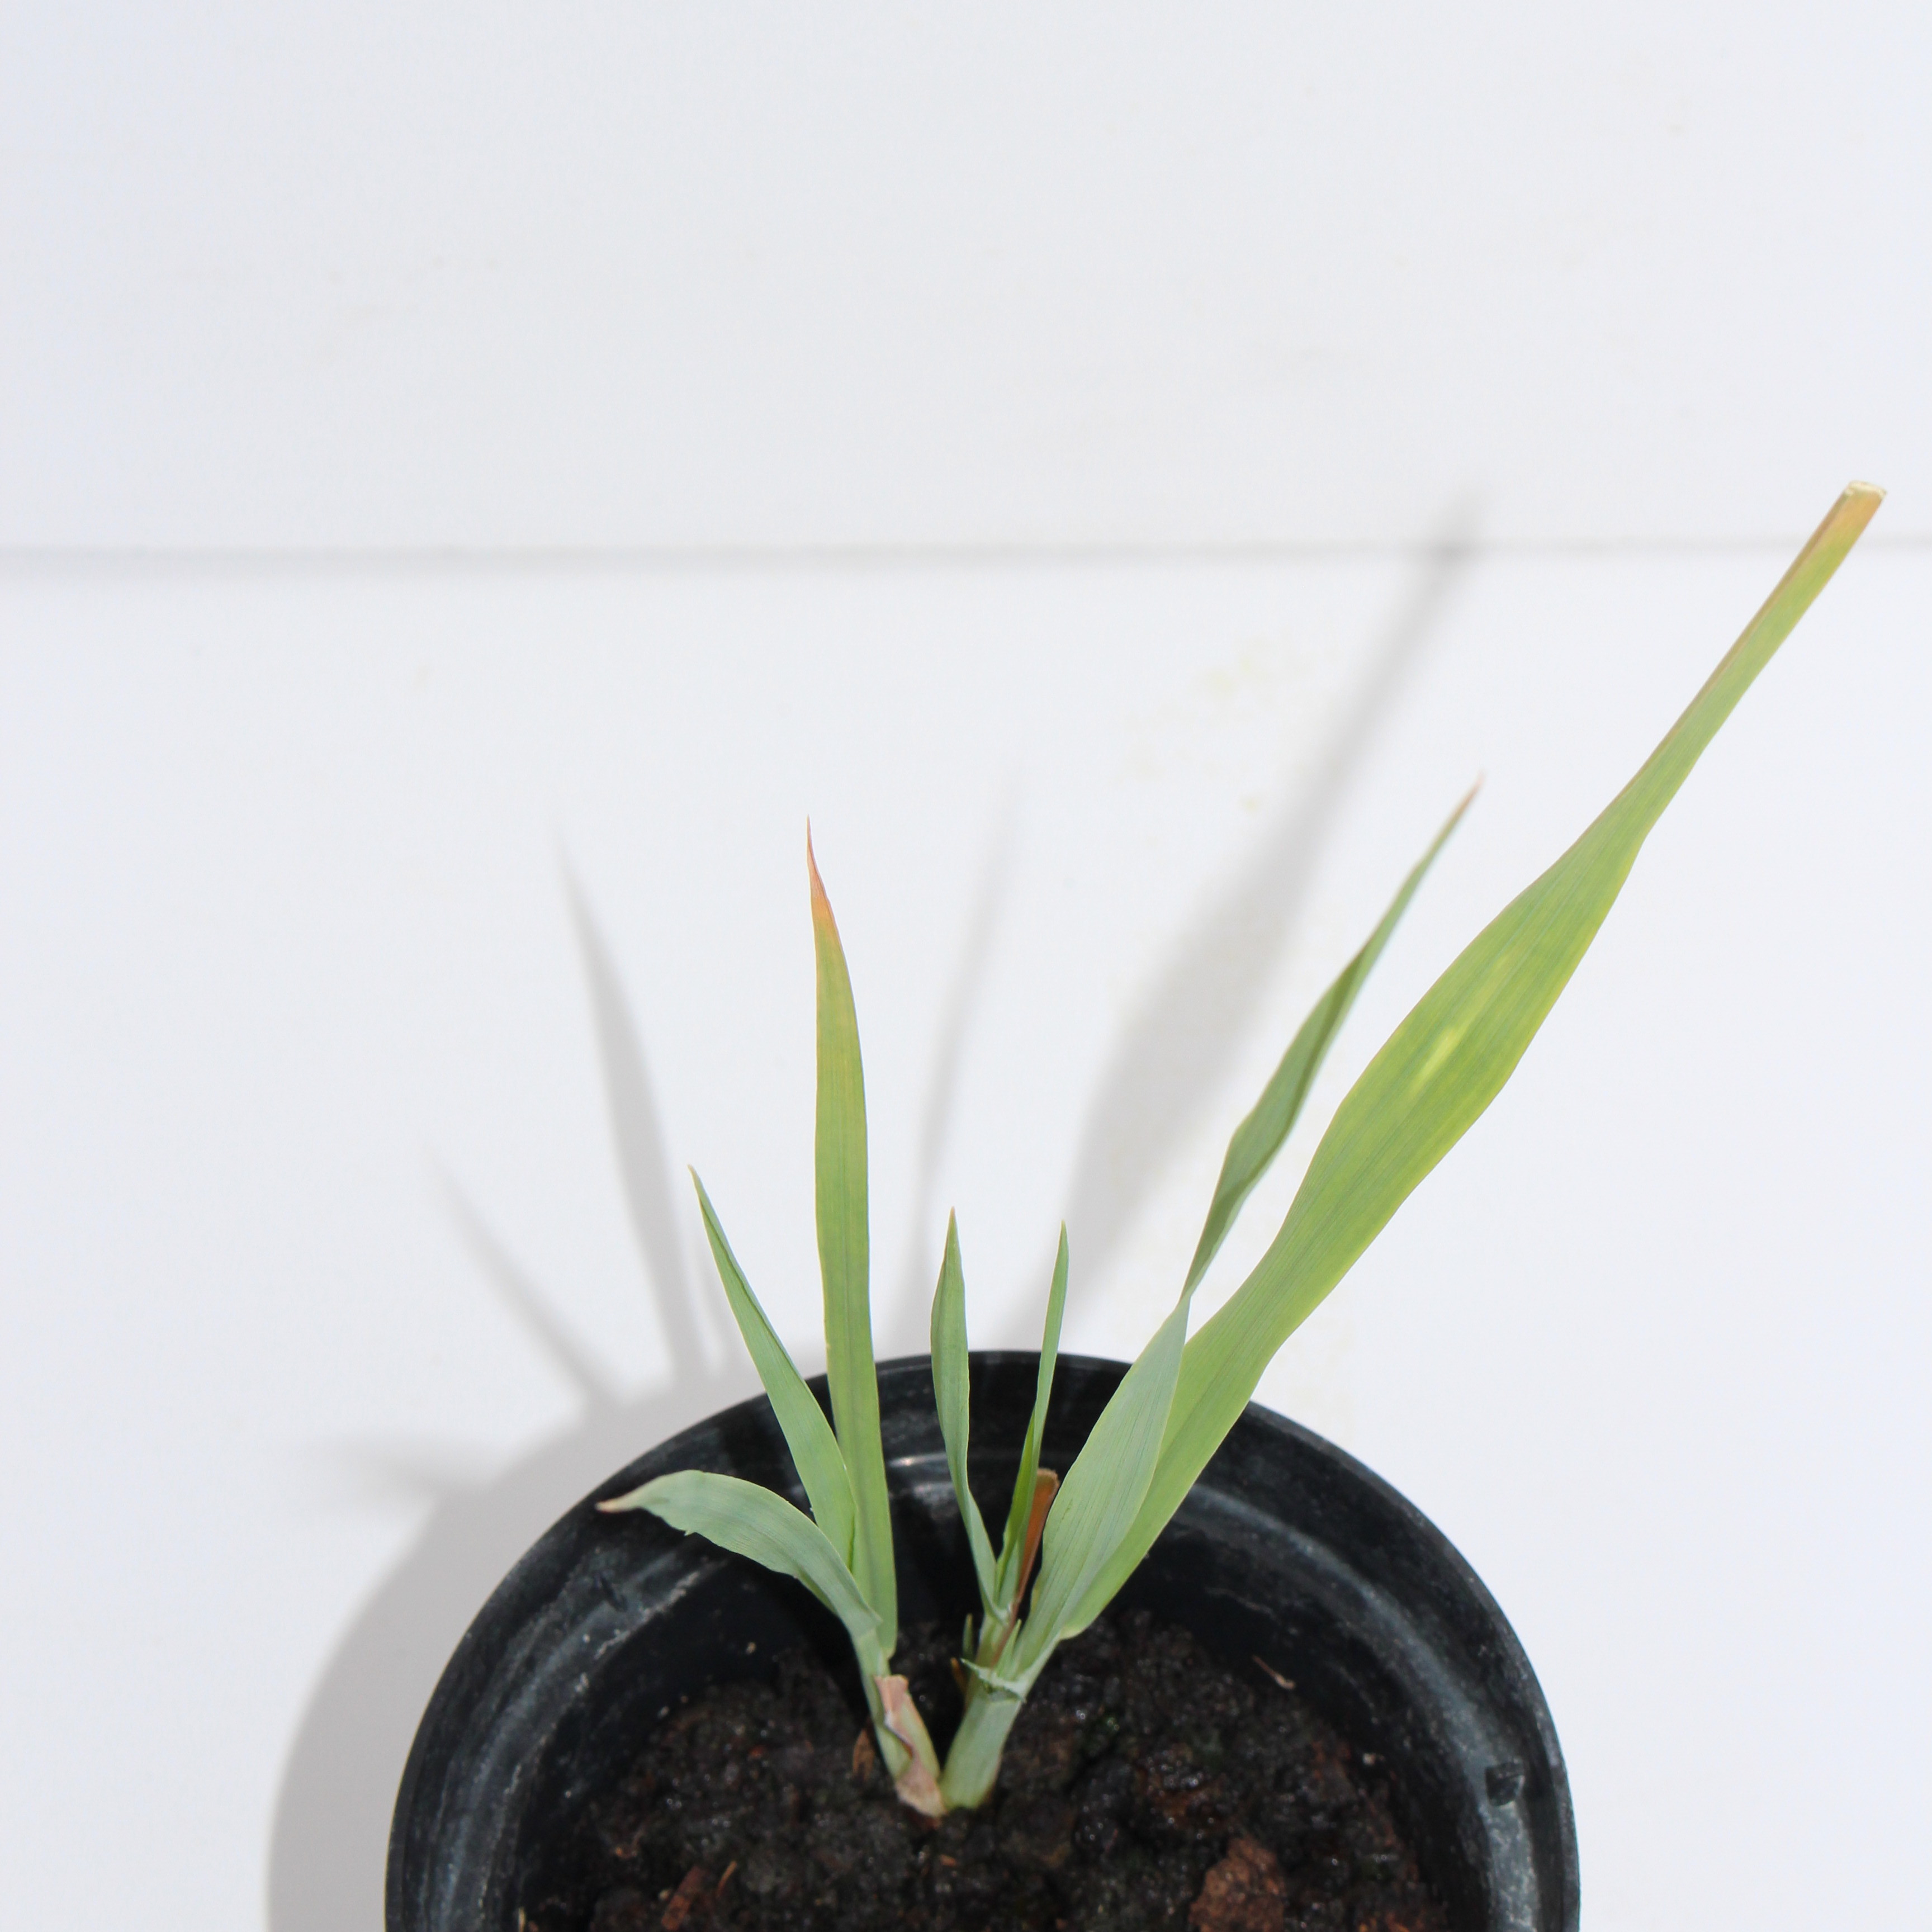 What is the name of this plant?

Avena sterilis
